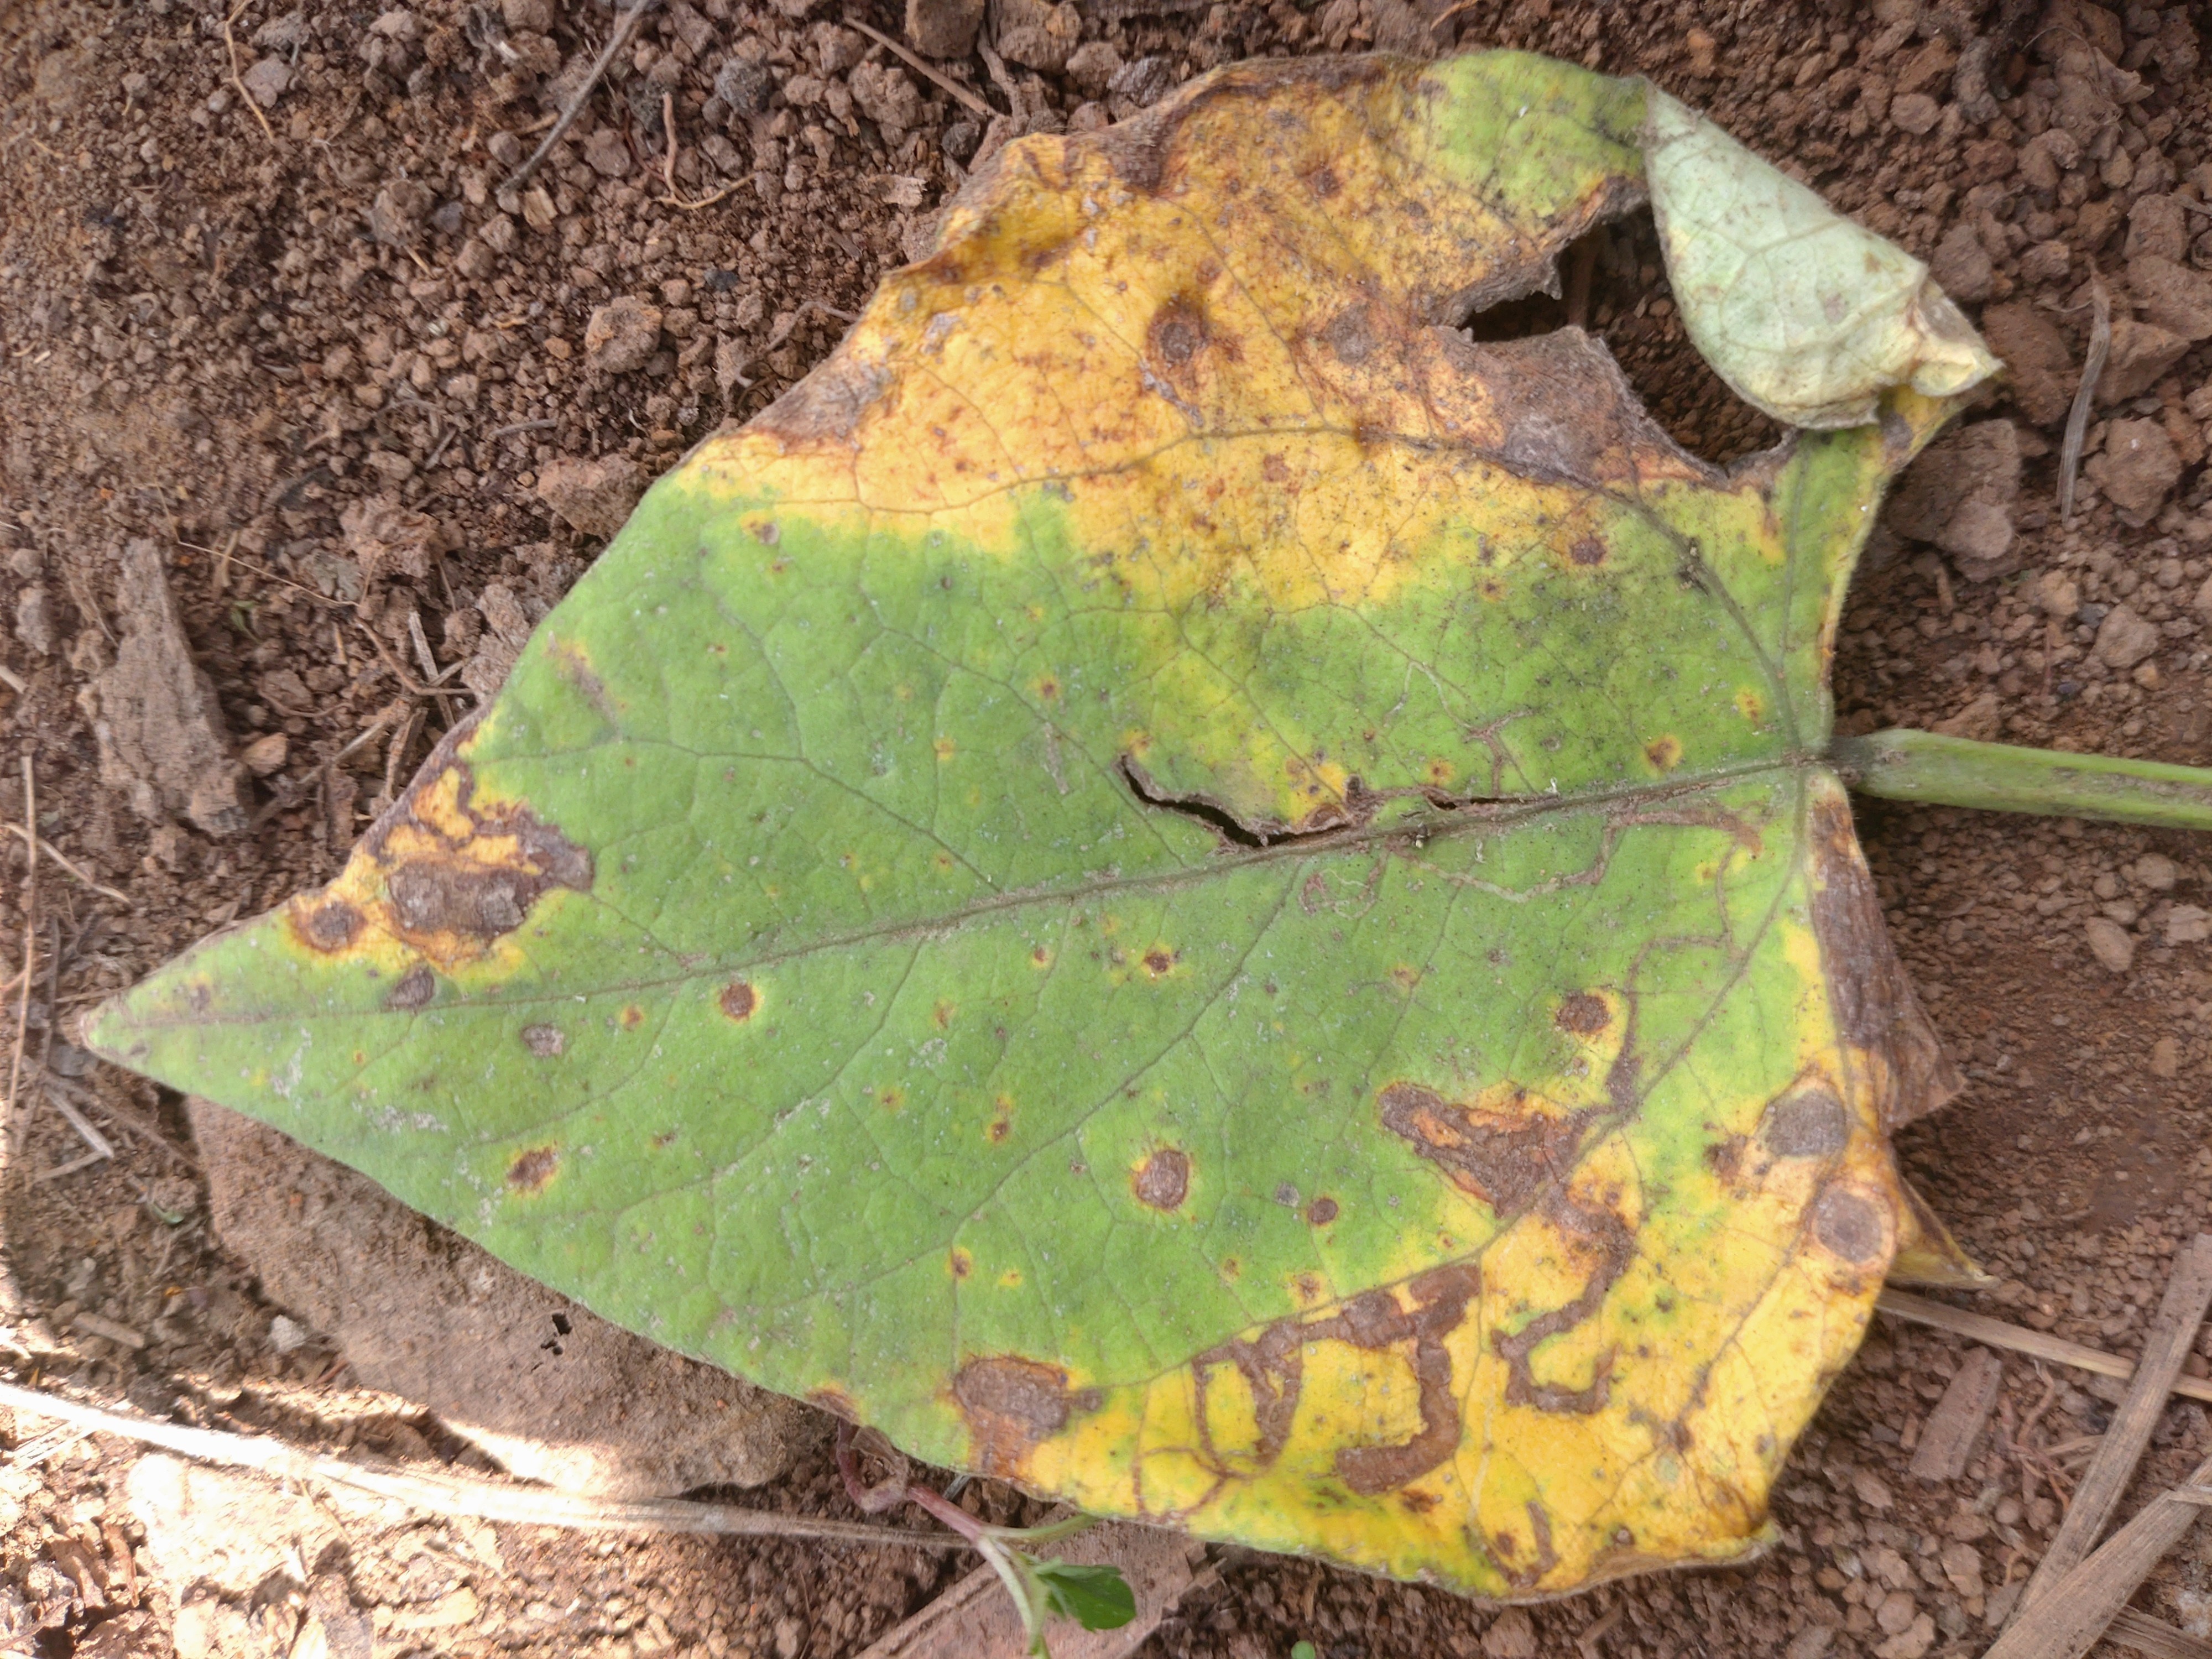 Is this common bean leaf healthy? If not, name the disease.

rust
